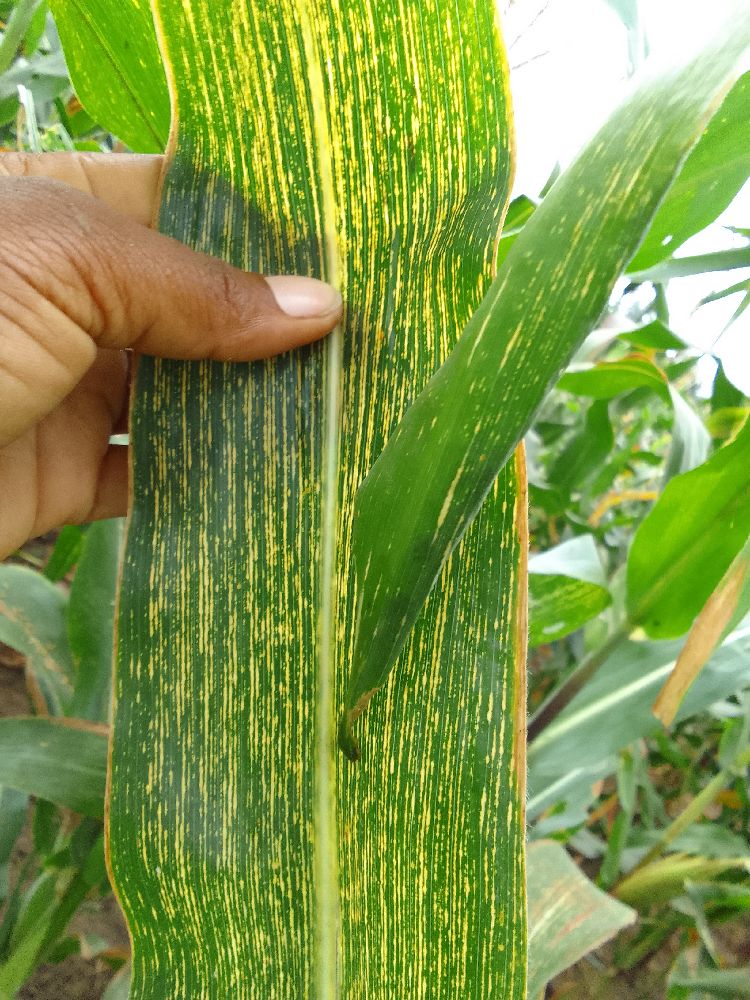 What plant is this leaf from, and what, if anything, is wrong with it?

maize, maize streak virus
